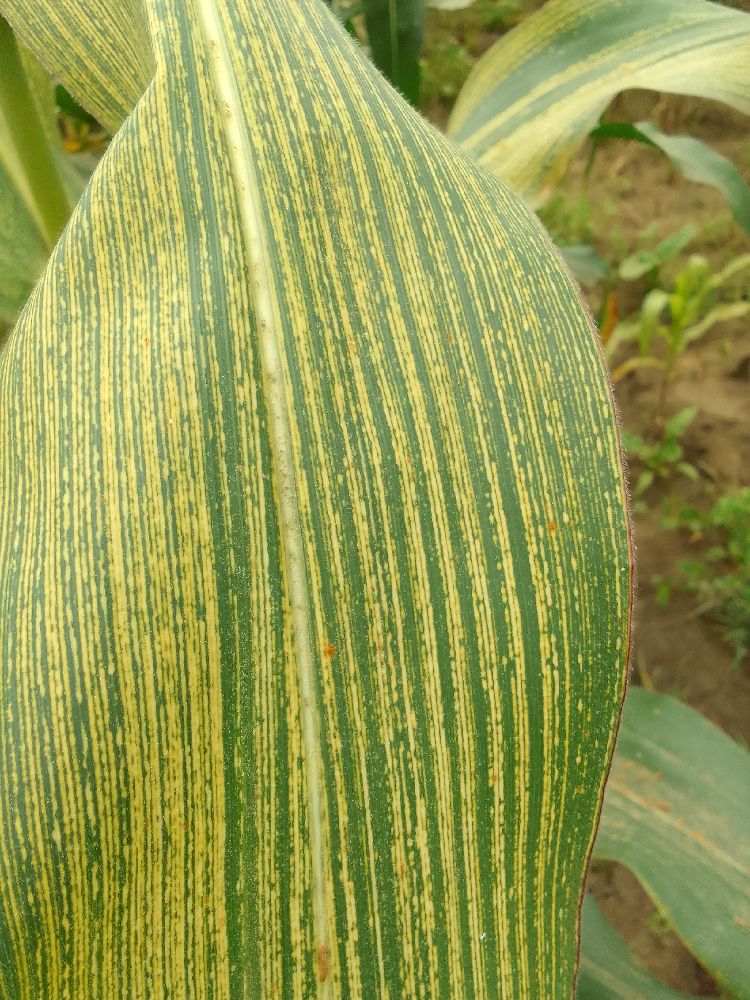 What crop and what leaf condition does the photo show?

maize, maize streak virus
